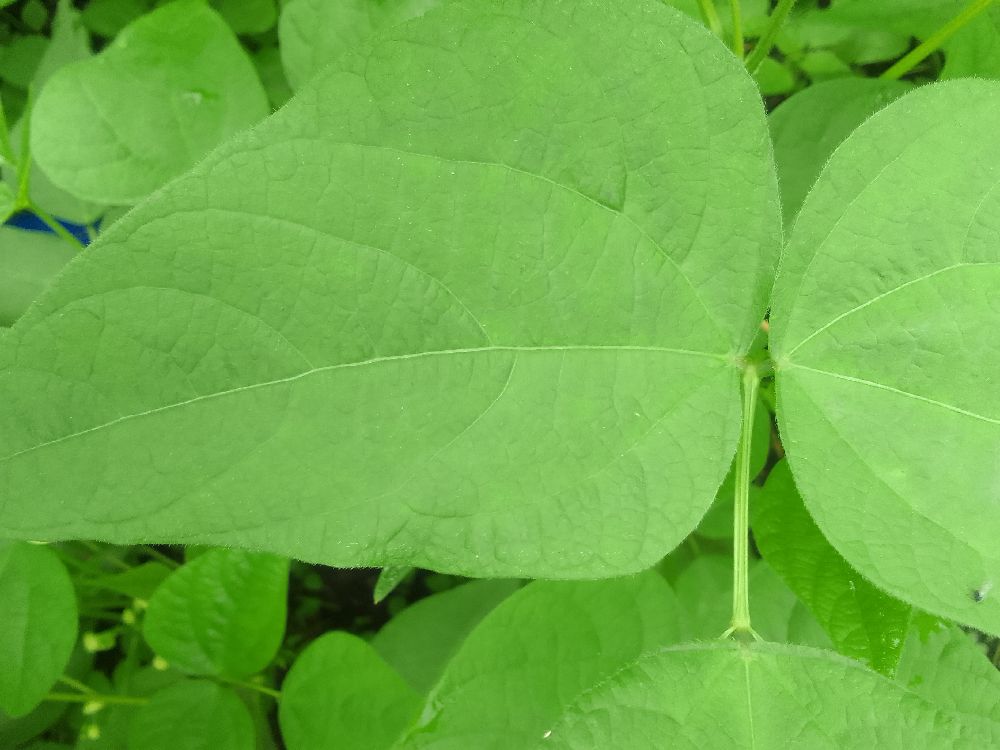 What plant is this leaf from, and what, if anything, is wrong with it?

common bean, healthy
